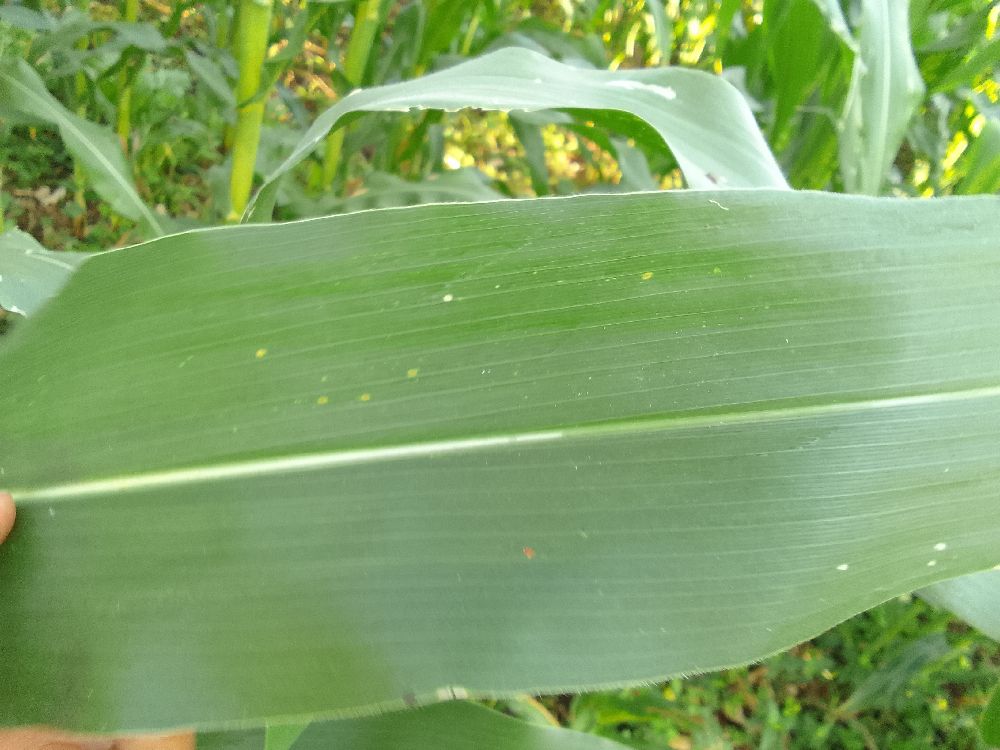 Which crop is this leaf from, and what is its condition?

maize, healthy
